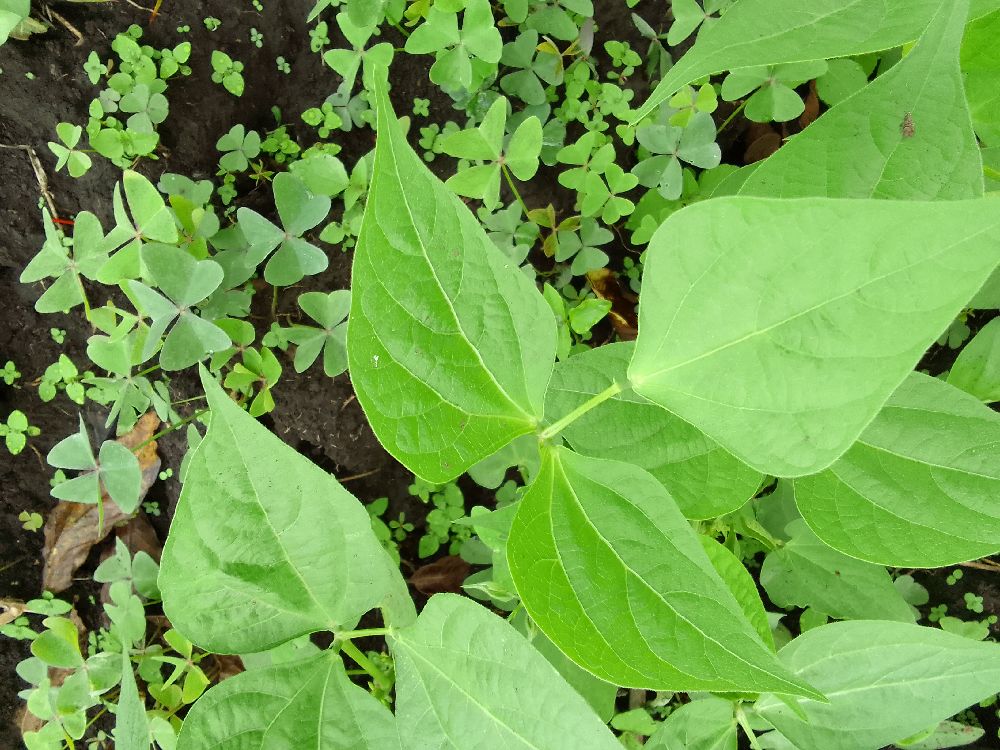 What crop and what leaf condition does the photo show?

common bean, healthy
